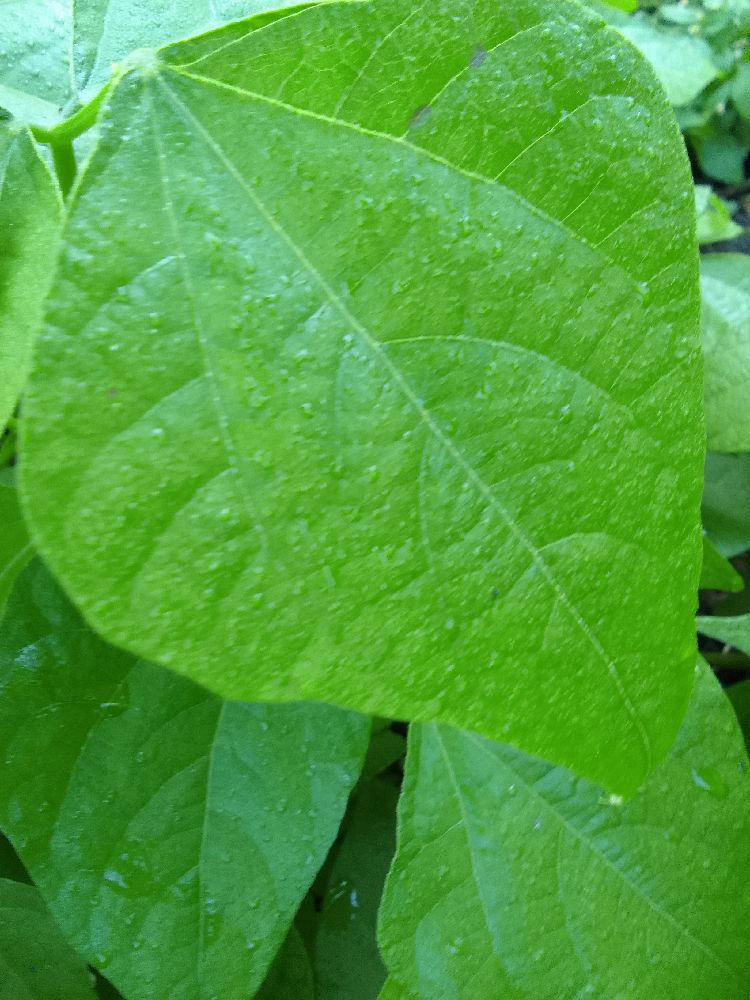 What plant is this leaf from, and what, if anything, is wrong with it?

common bean, healthy
